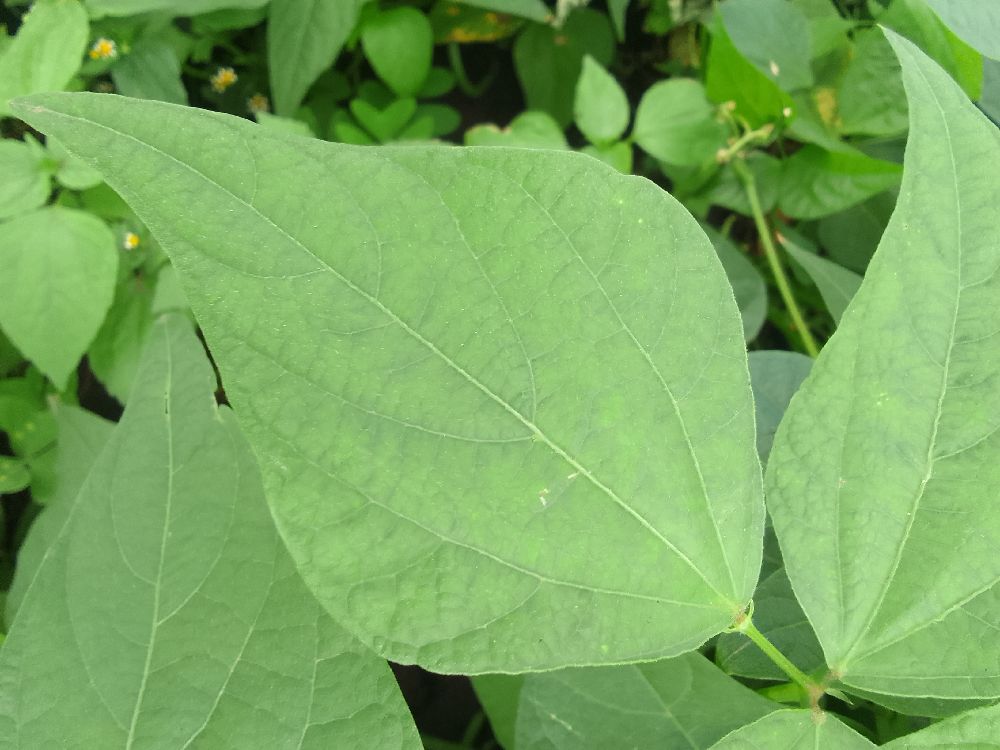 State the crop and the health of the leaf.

common bean, healthy
